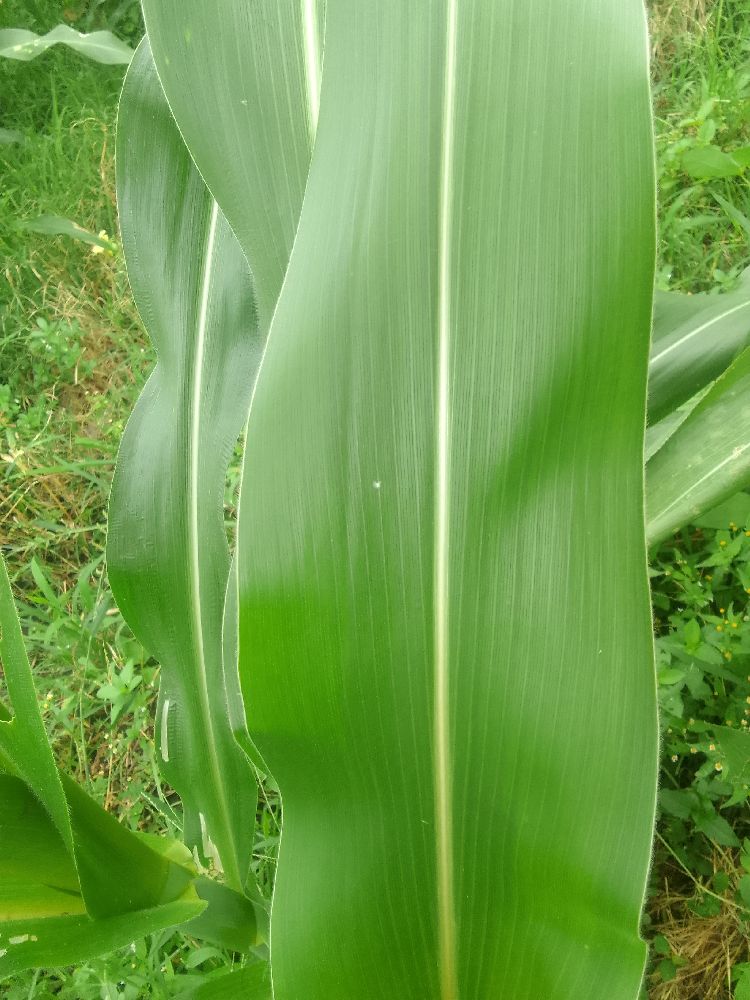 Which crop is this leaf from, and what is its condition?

maize, healthy
